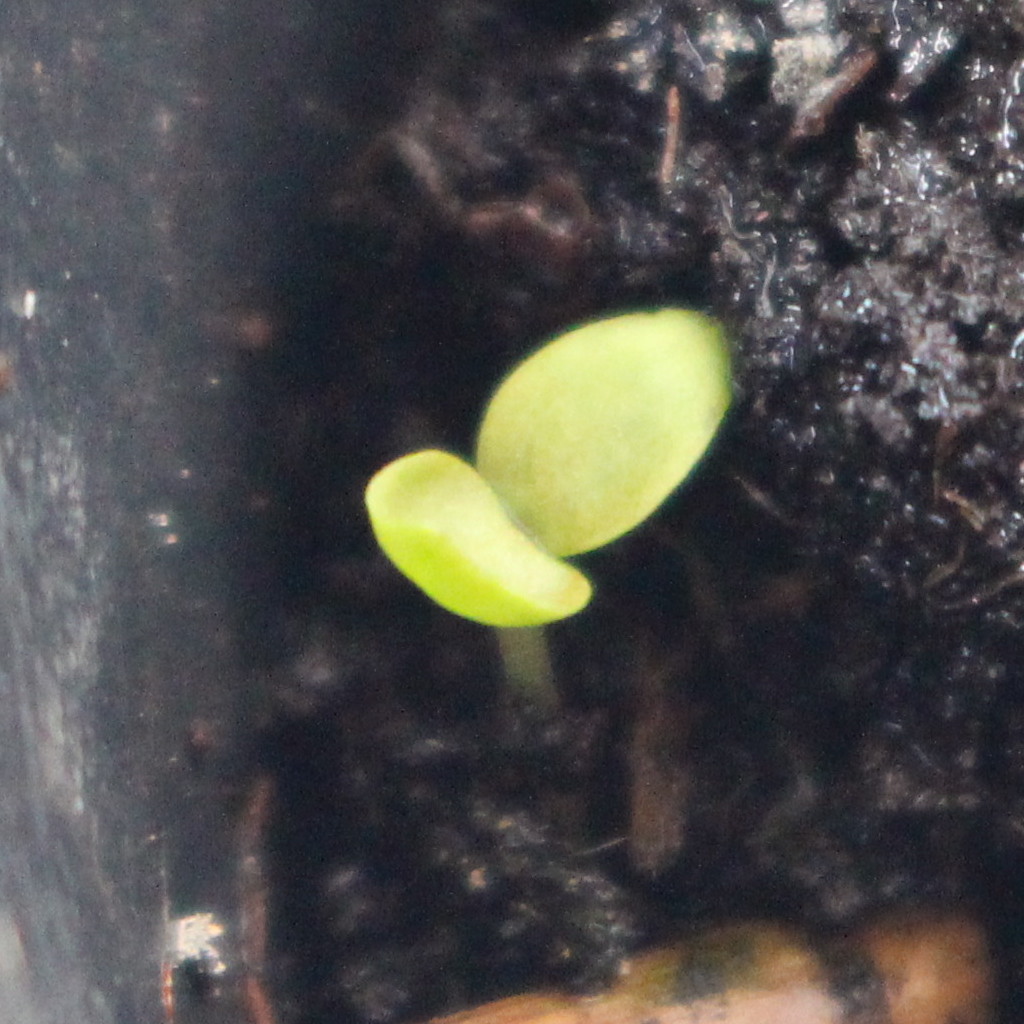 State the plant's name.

Veronica persica
